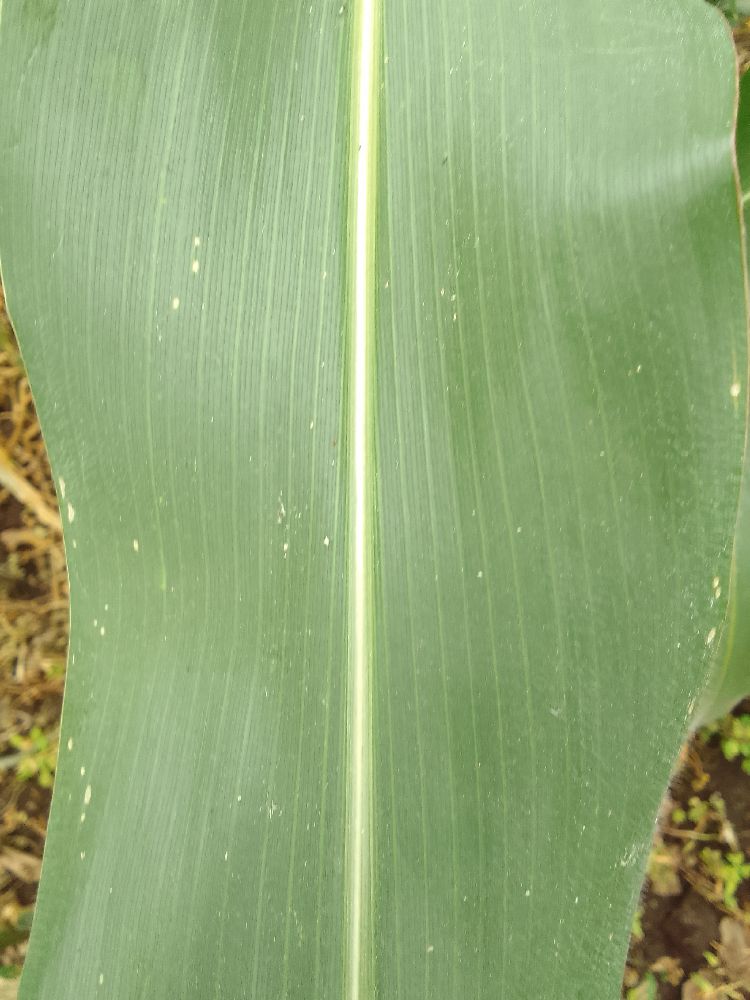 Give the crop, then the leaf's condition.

maize, healthy
